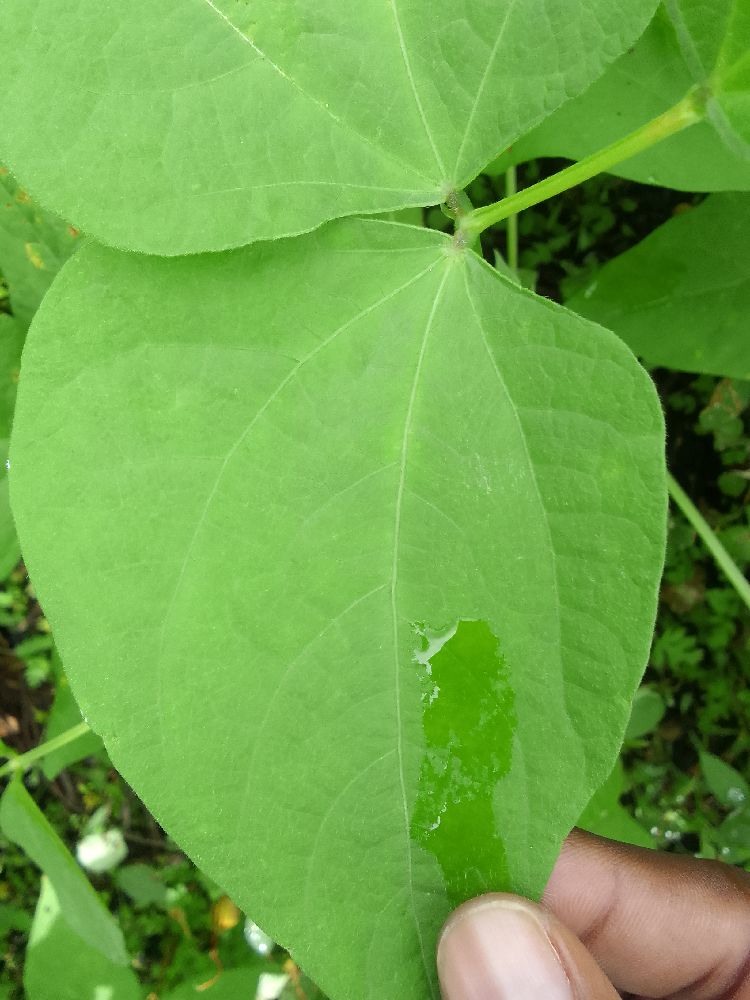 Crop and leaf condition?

common bean, healthy
